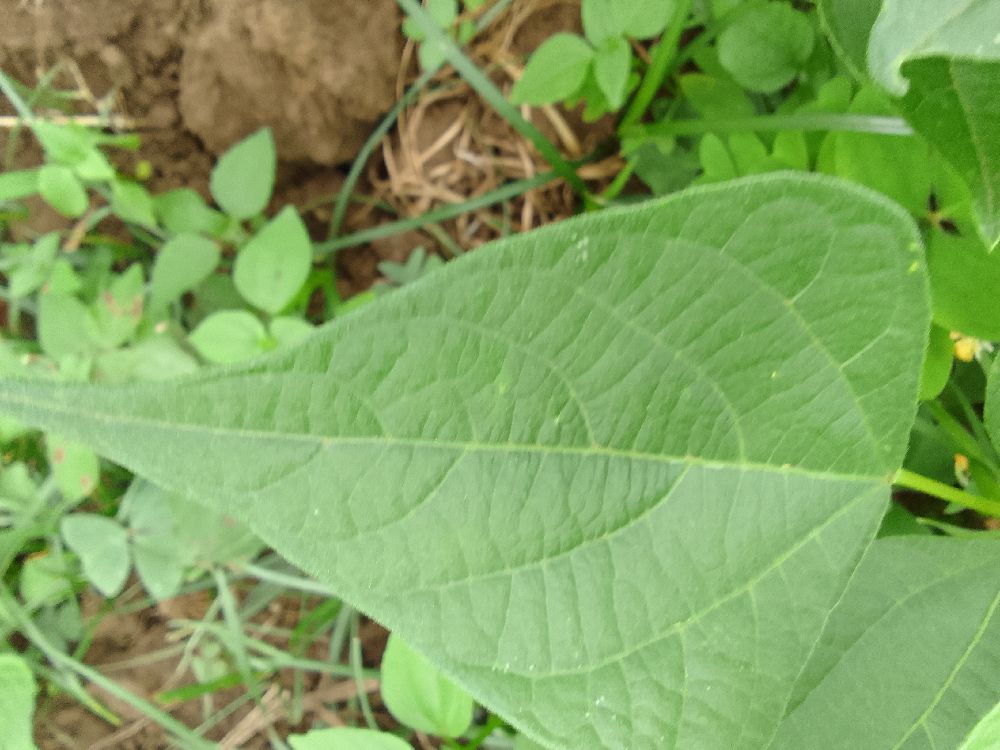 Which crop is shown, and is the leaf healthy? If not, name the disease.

common bean, healthy
